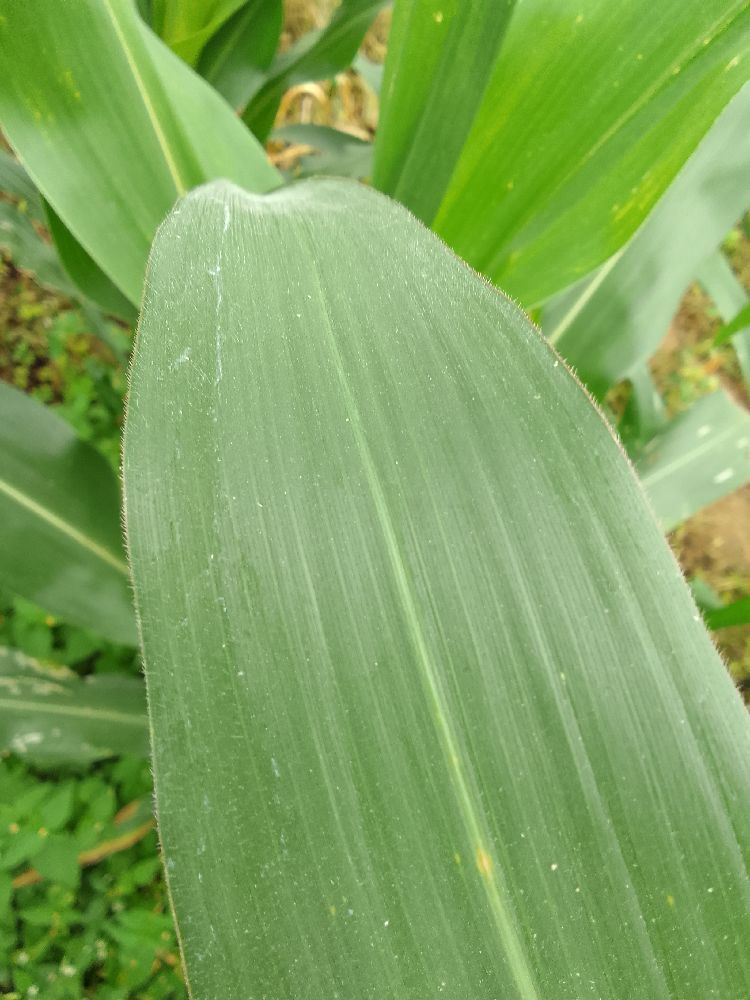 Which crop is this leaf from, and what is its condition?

maize, healthy
